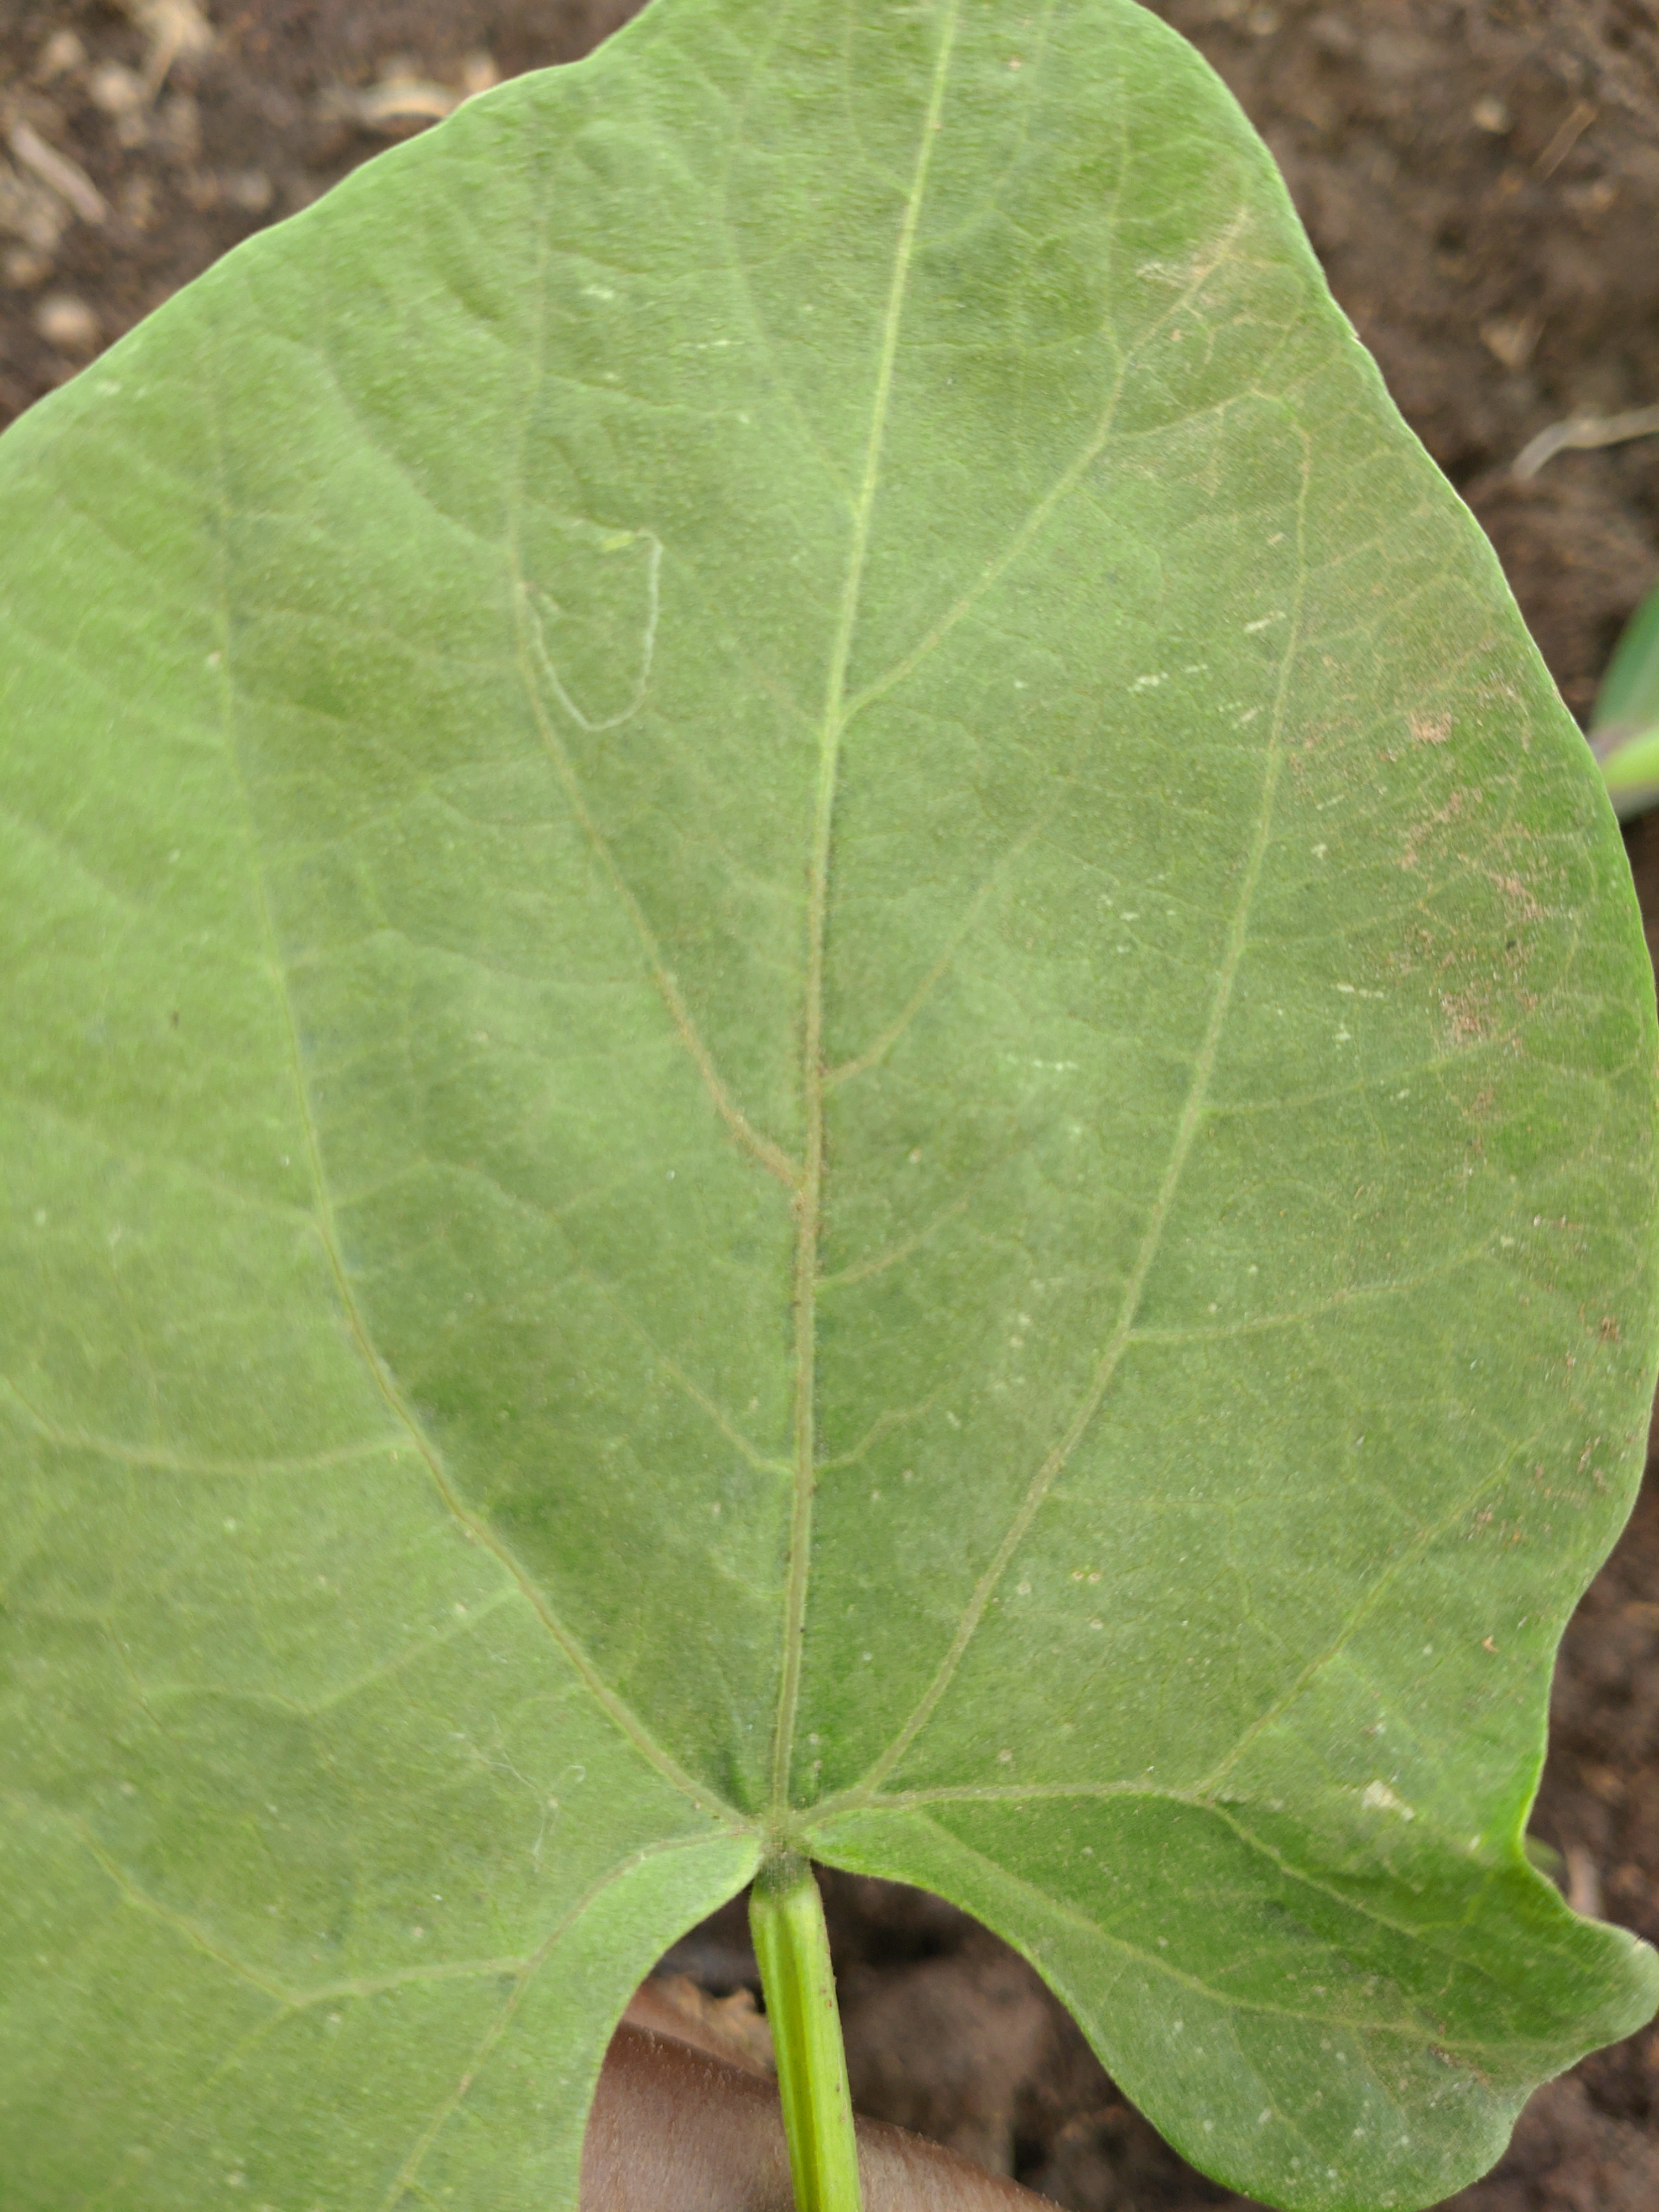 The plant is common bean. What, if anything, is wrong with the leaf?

healthy
